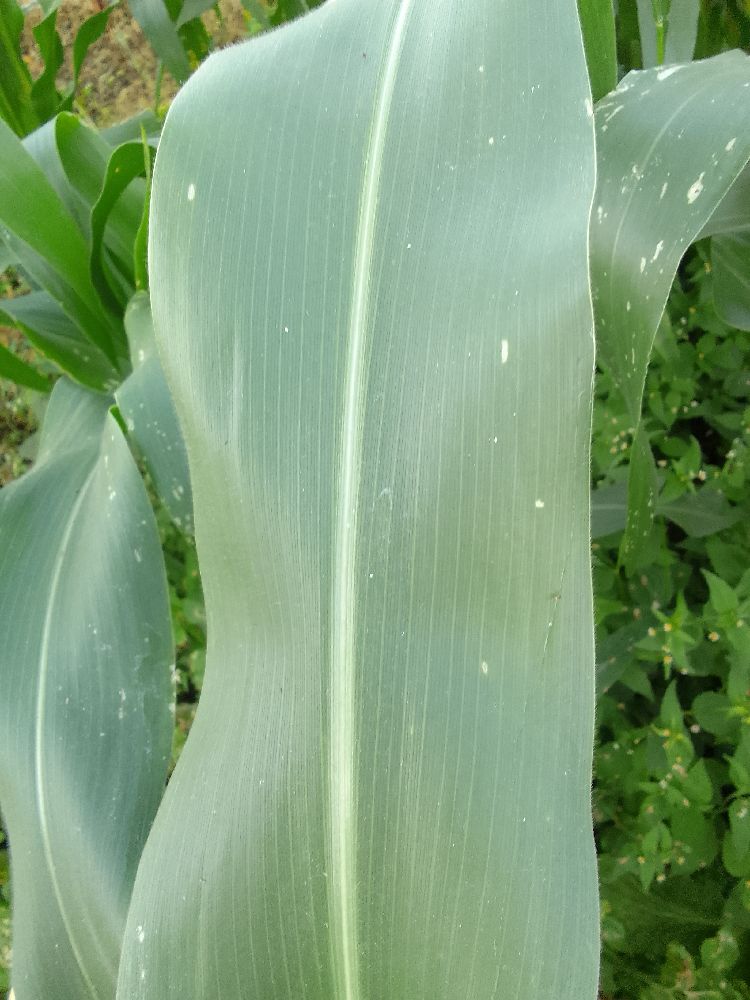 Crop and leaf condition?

maize, healthy
